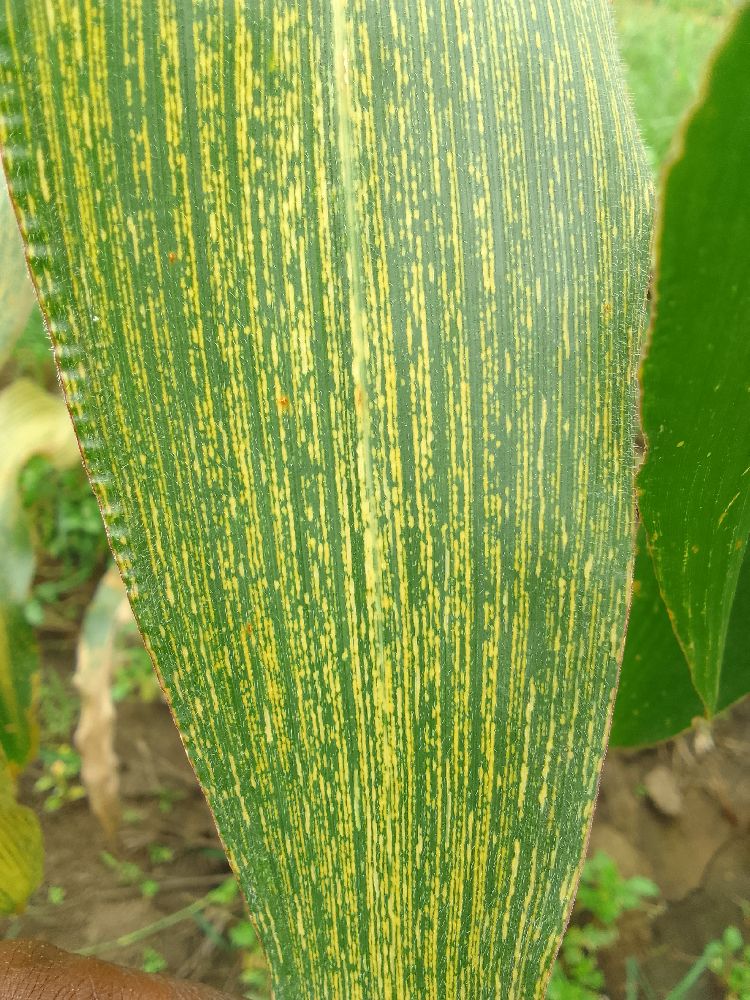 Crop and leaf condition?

maize, maize streak virus
